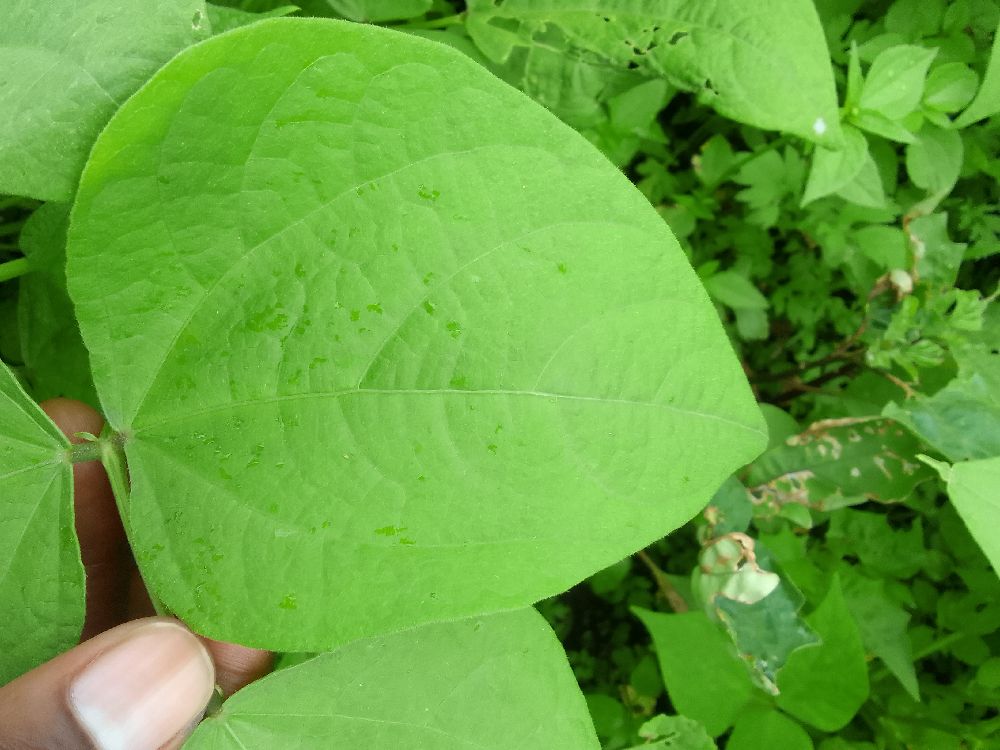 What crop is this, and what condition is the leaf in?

common bean, healthy
